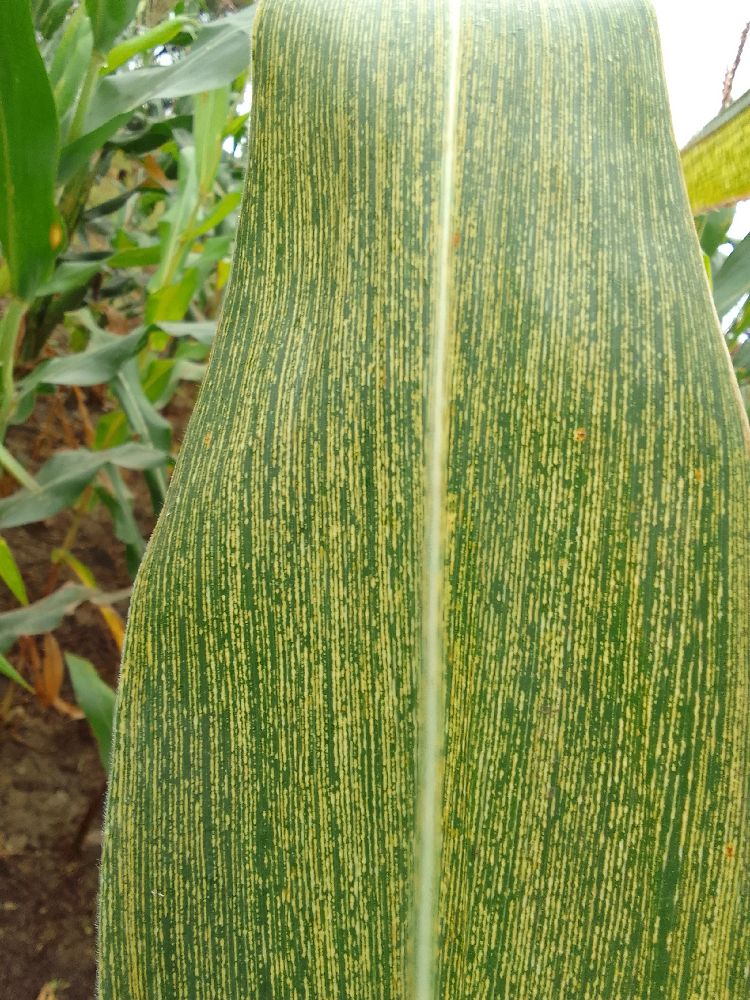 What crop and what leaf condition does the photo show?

maize, maize streak virus
